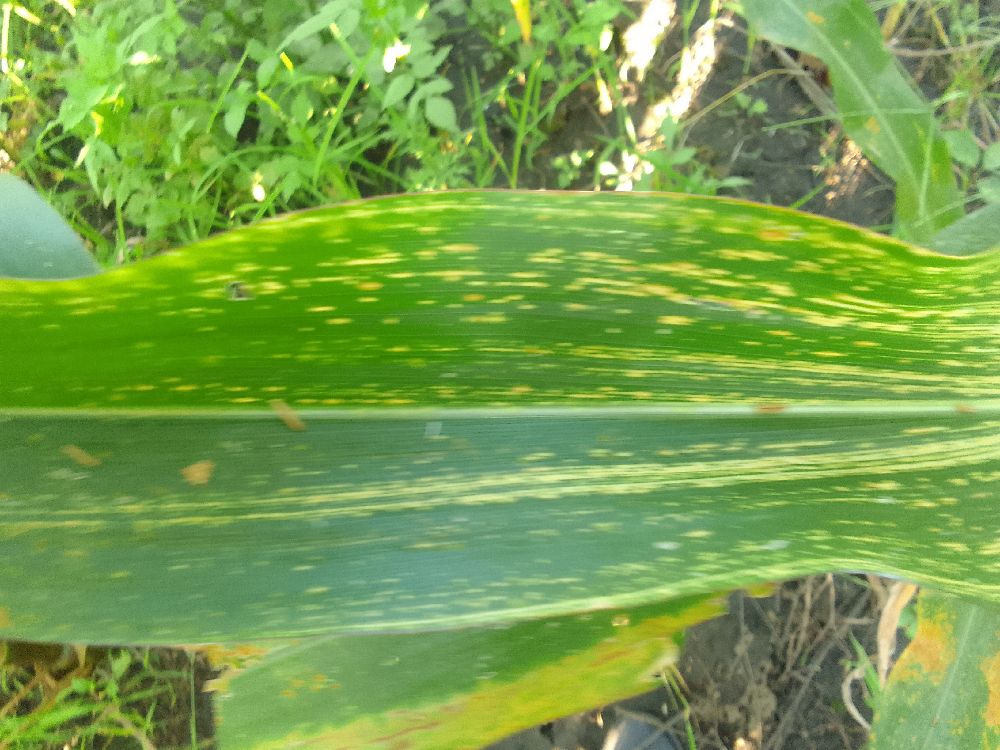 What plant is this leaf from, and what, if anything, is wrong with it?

maize, maize streak virus
